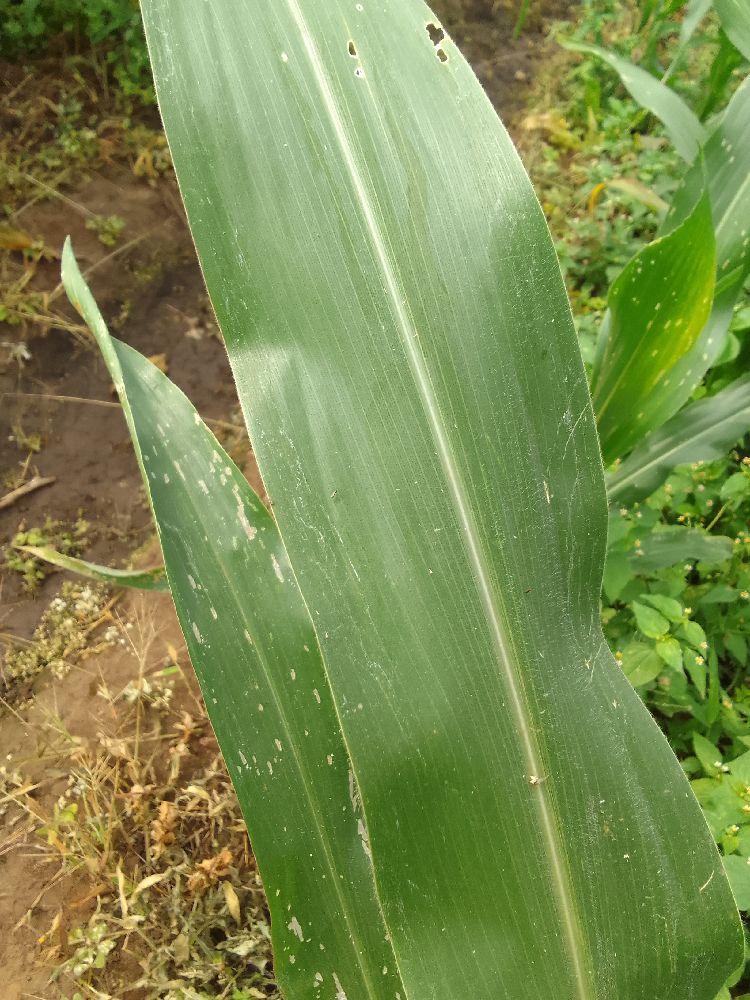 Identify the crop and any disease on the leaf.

maize, healthy
